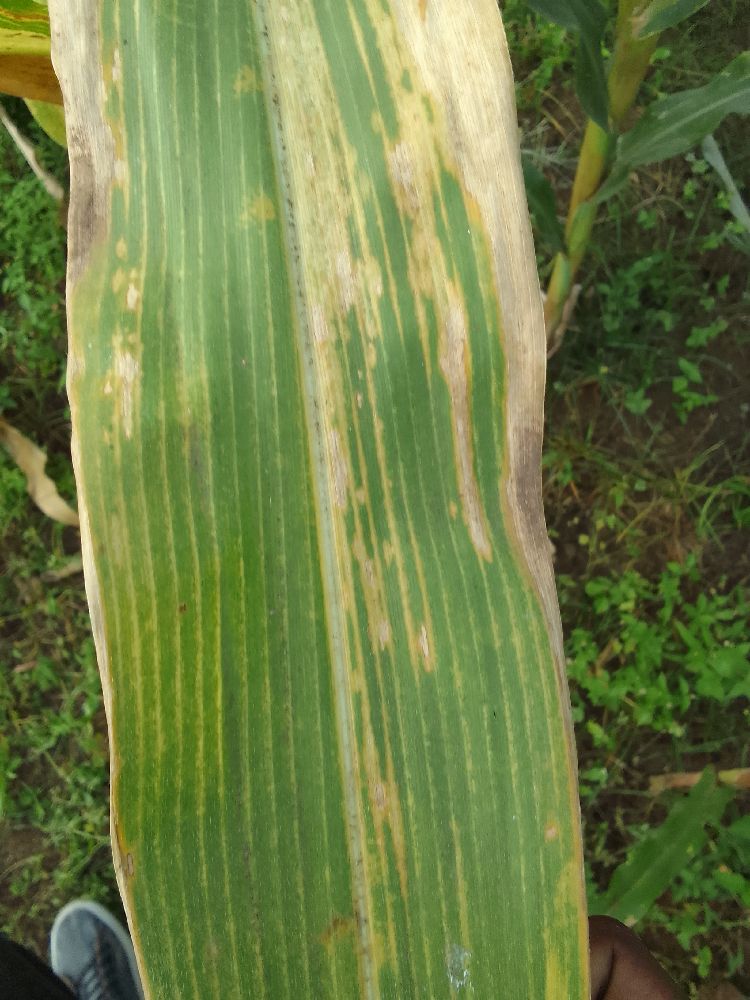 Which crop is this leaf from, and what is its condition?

maize, maize lethal necrosis
